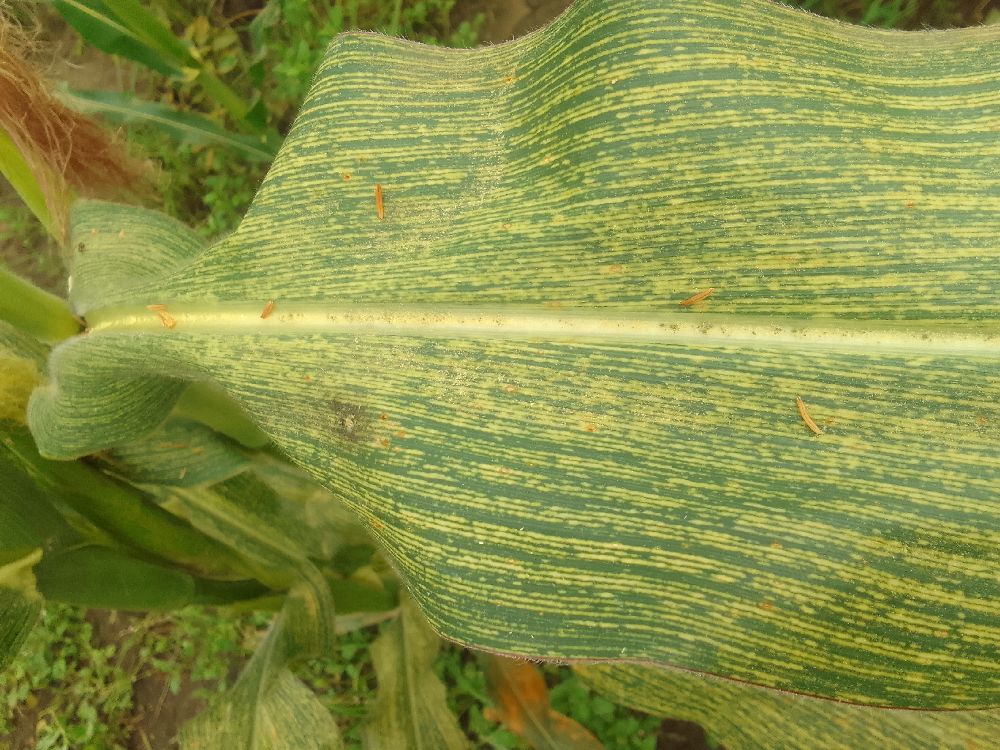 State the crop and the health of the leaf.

maize, maize streak virus
